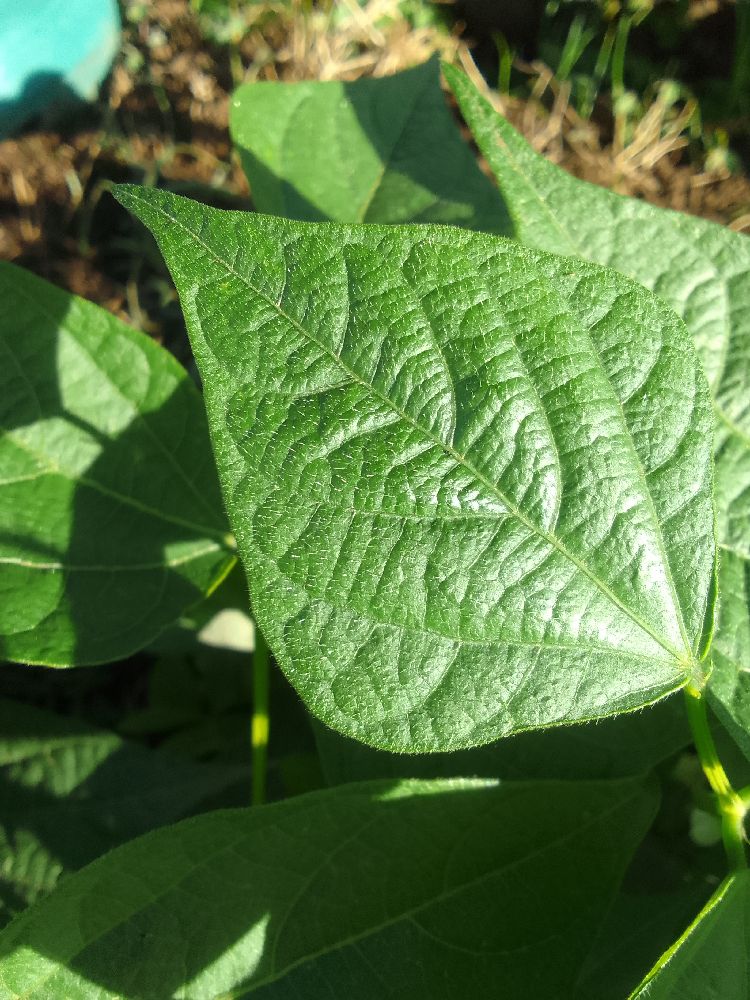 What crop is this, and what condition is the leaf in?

common bean, healthy
